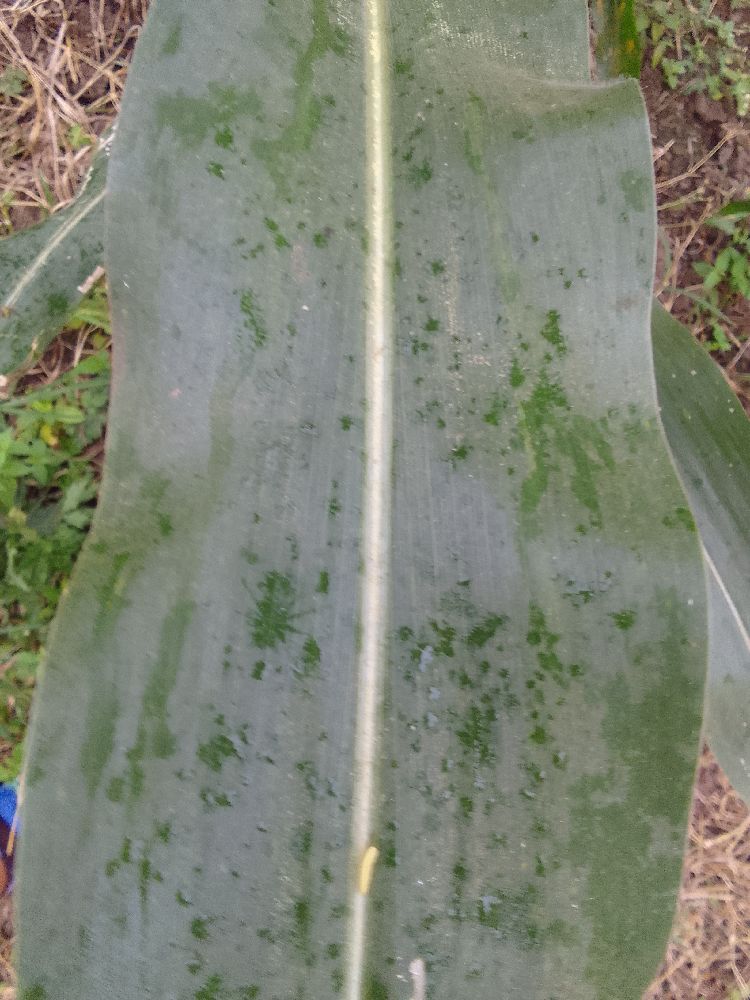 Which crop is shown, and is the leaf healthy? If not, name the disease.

maize, healthy
